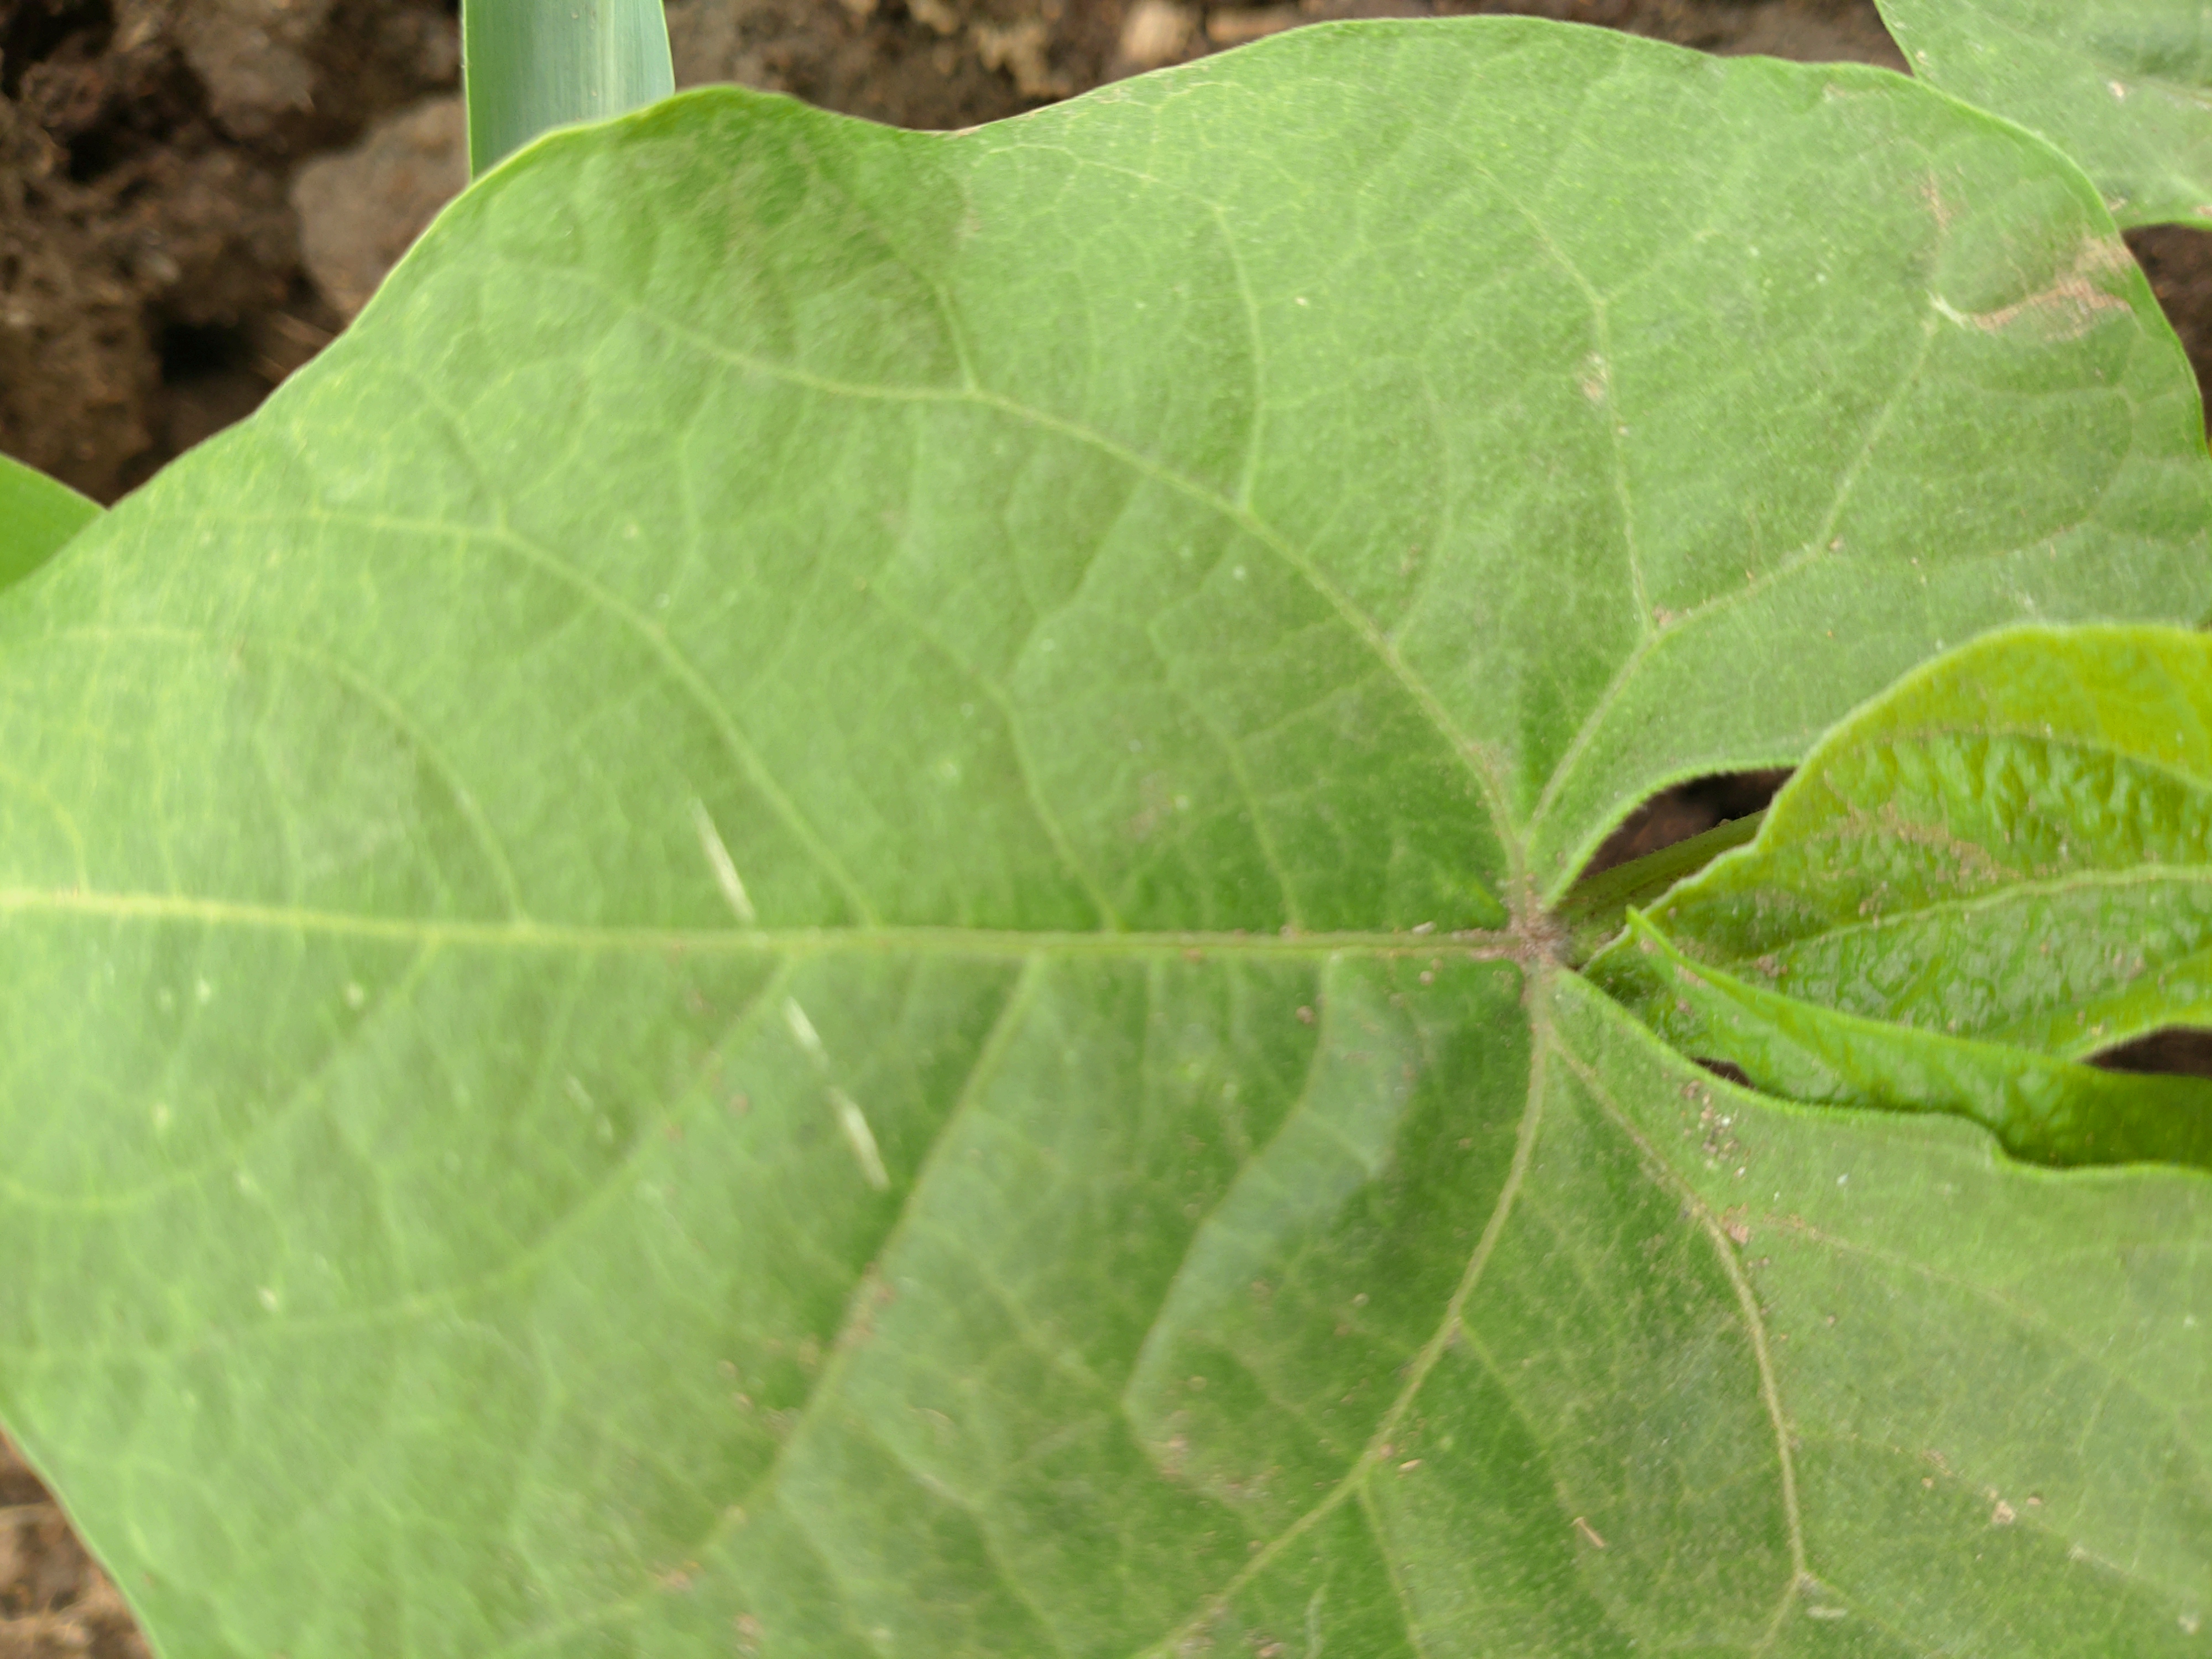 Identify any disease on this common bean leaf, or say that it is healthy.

healthy
